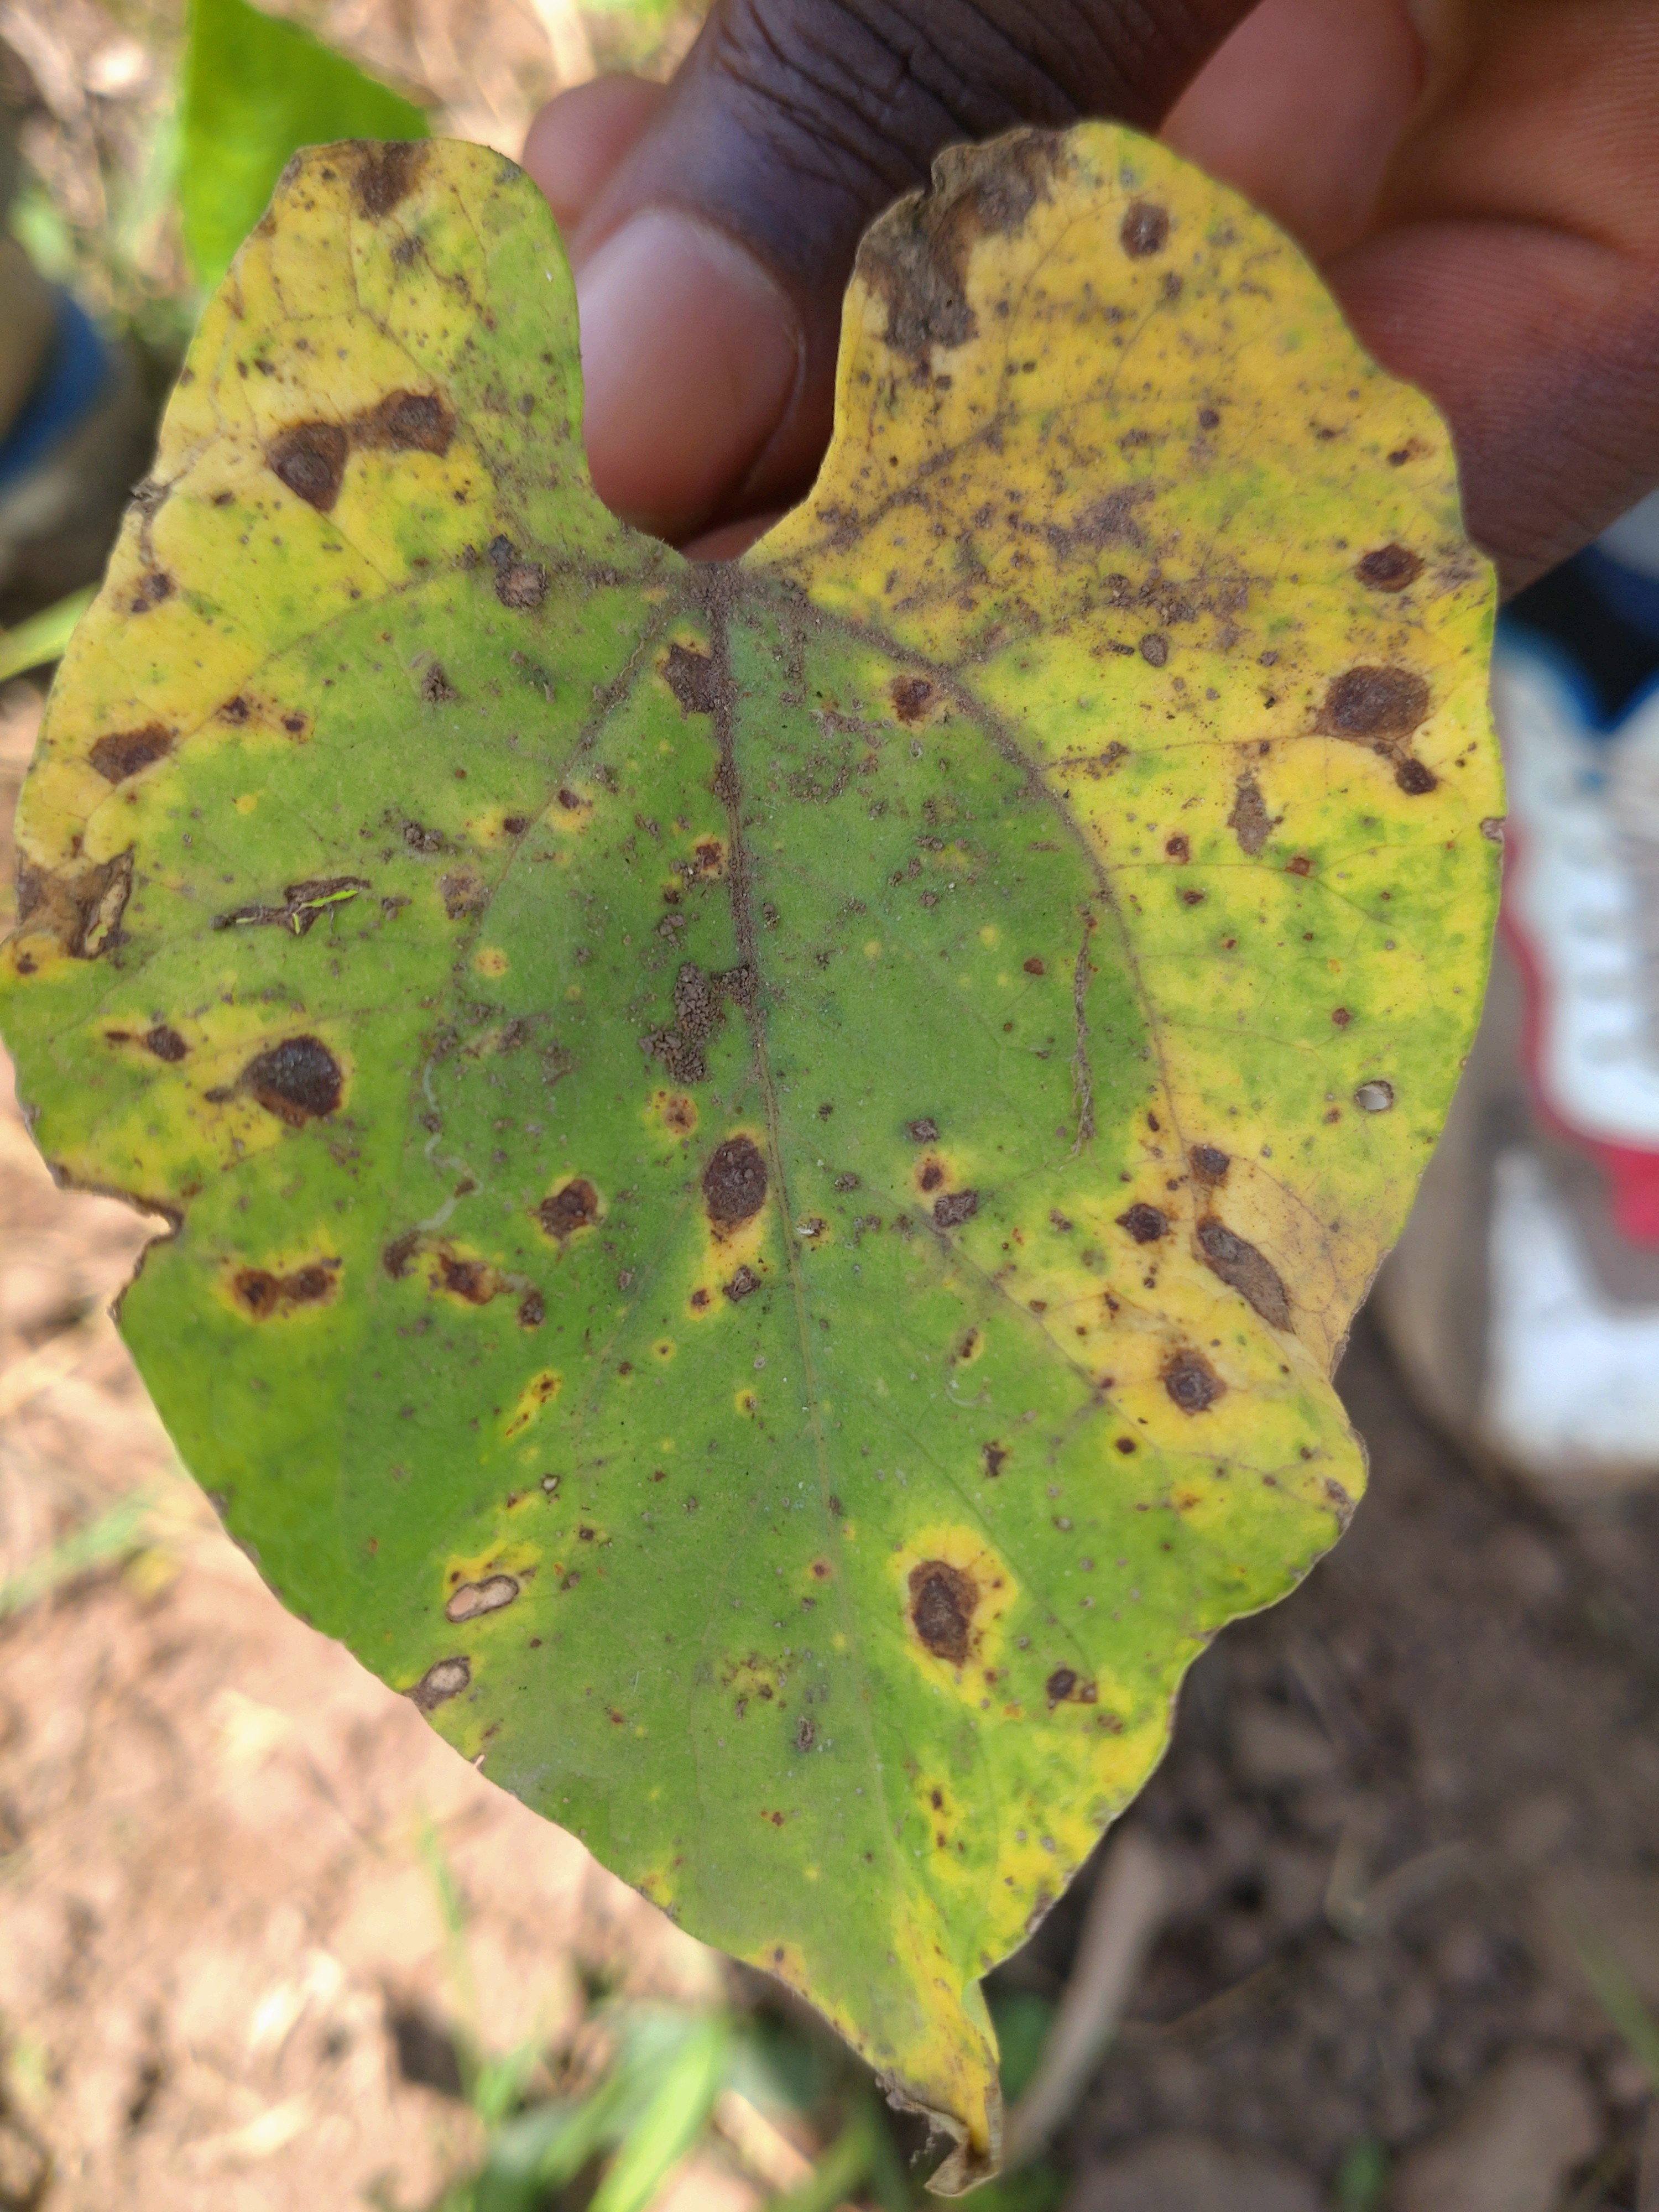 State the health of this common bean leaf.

anthracnose
